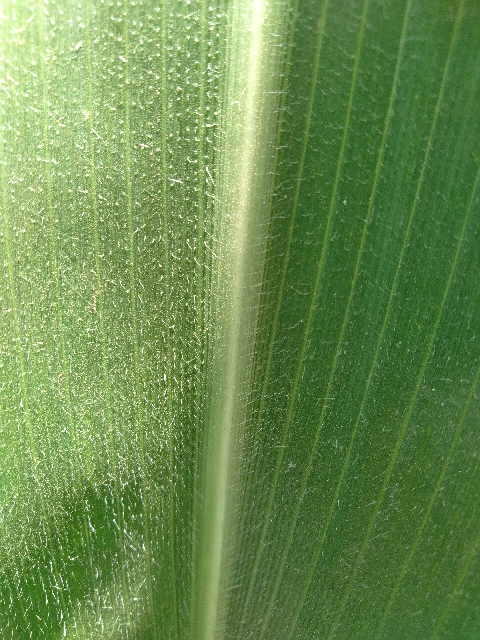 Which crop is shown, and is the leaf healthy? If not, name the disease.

maize, healthy
